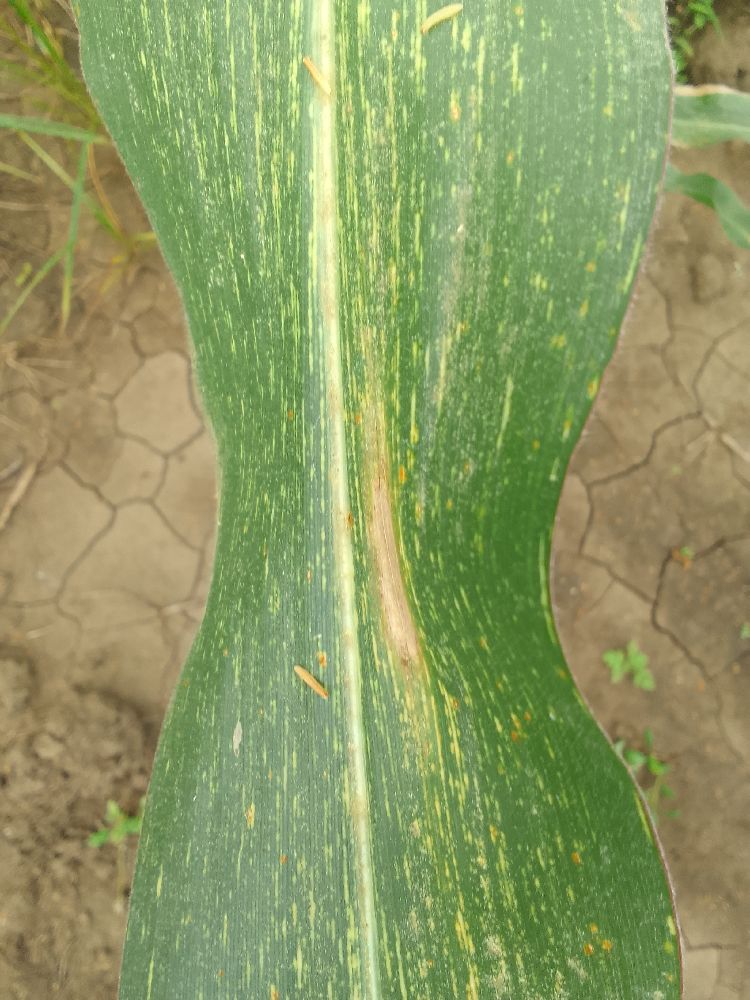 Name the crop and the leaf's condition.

maize, maize streak virus
